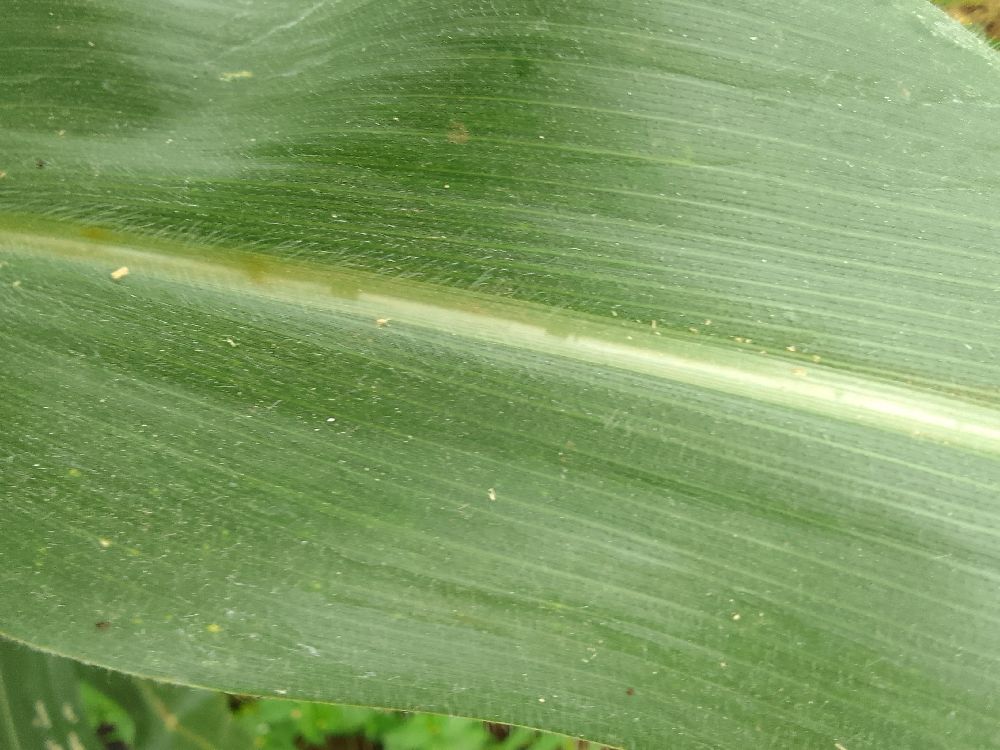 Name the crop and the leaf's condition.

maize, healthy
